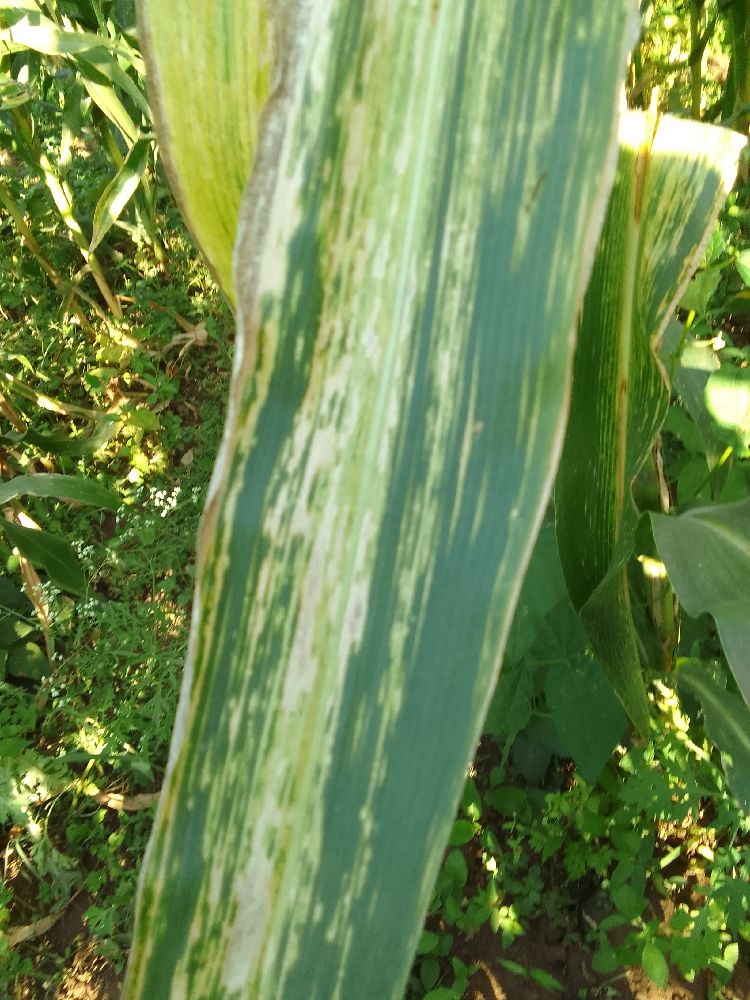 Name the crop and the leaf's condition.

maize, maize lethal necrosis
